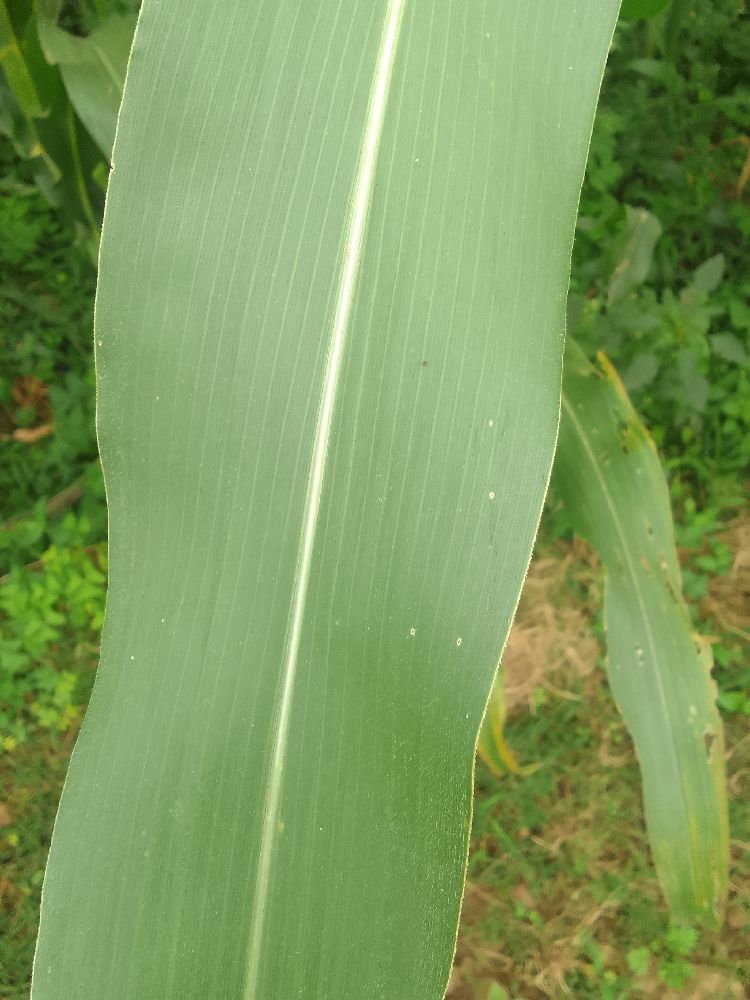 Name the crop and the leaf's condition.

maize, healthy
